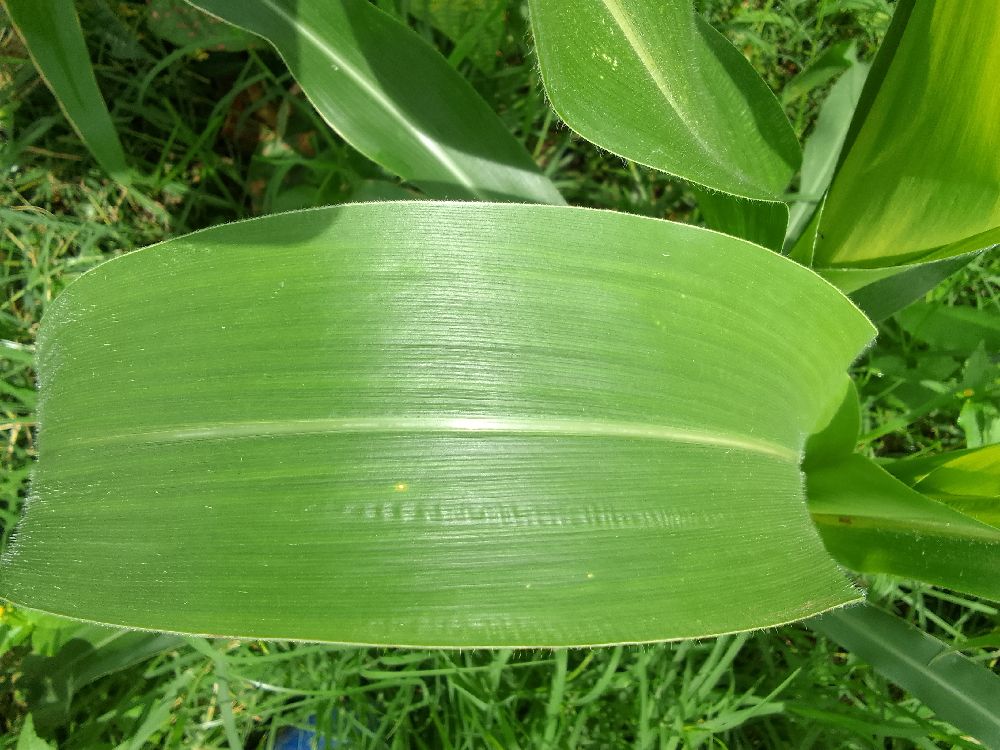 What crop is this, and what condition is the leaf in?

maize, healthy
